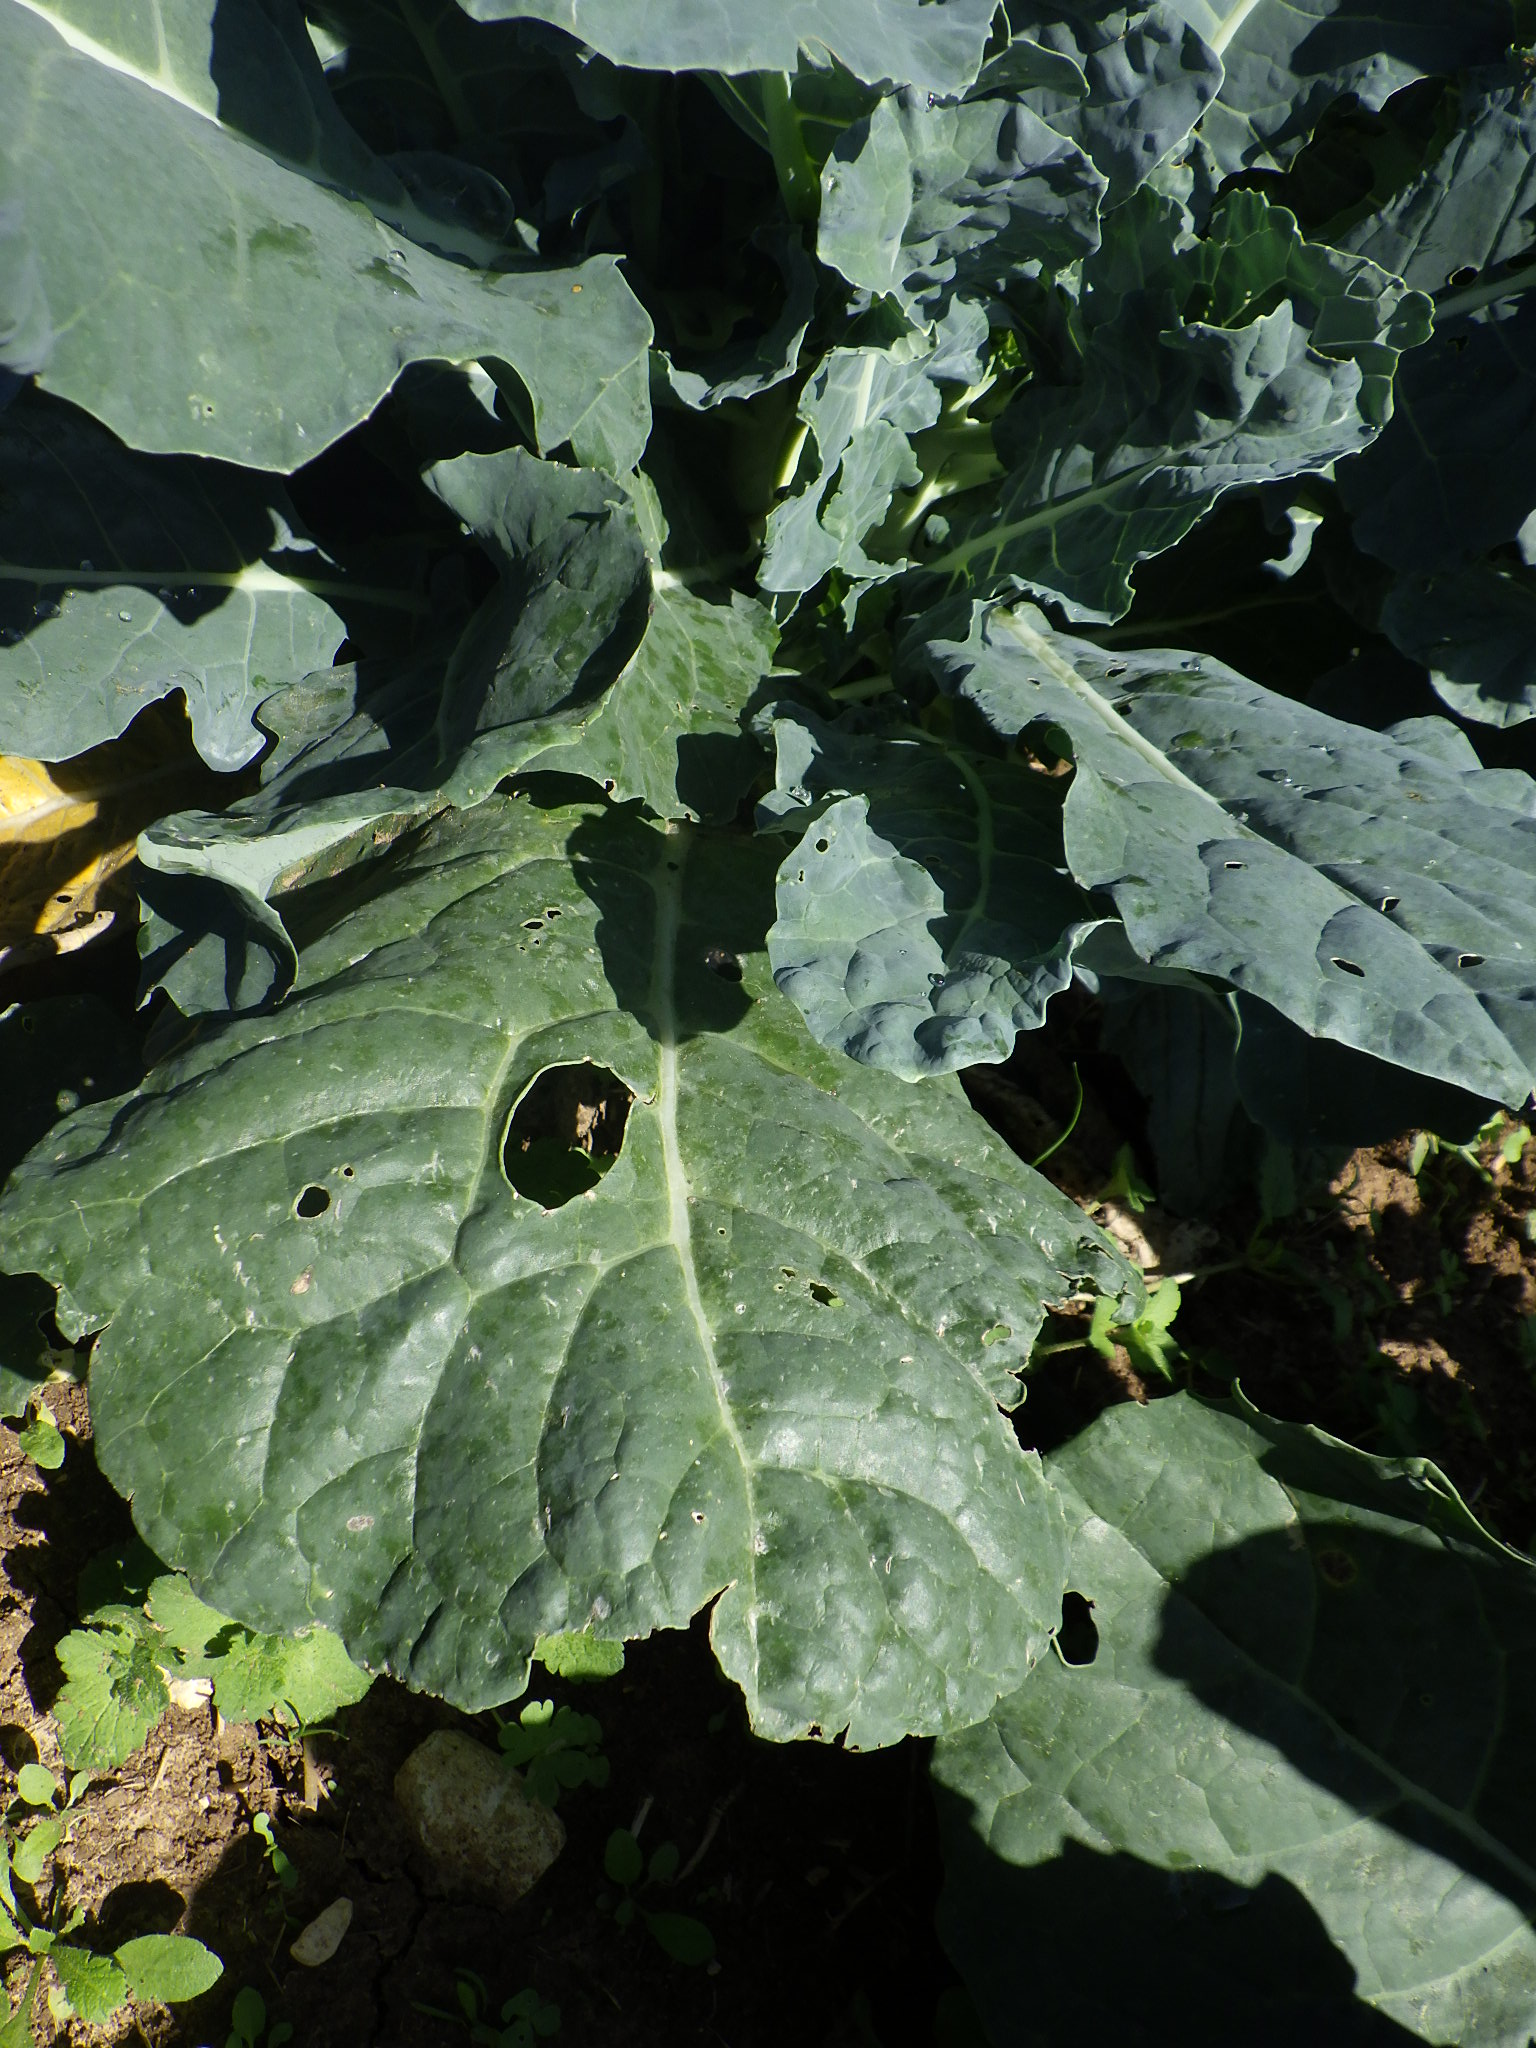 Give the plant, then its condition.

broccoli, phytophagous
